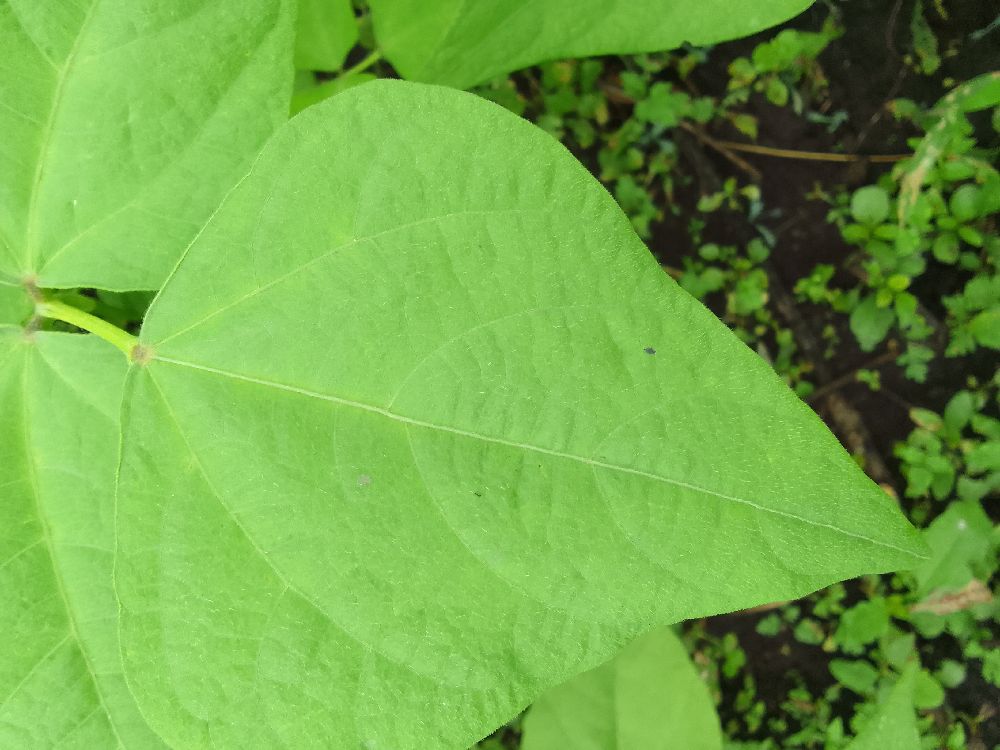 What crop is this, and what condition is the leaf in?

common bean, healthy
